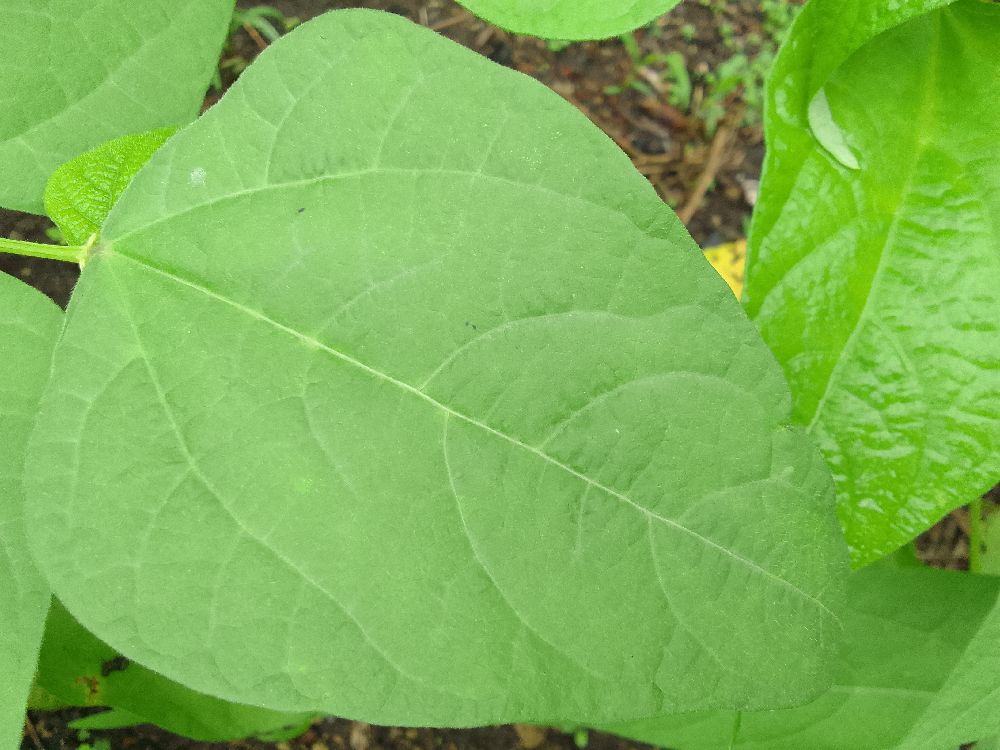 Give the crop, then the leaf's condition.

common bean, healthy
